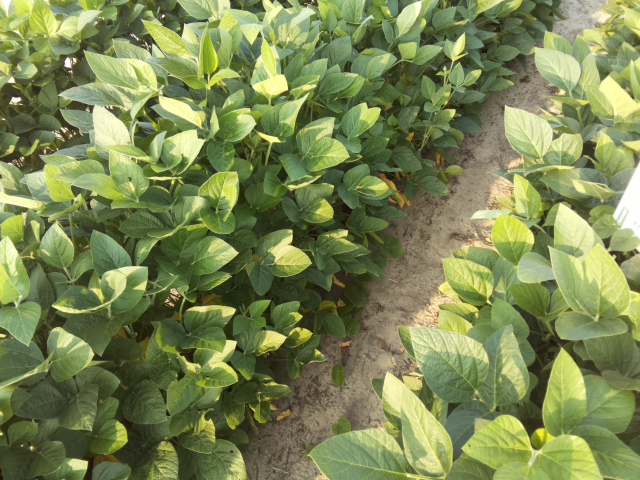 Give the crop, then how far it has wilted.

soybean, leaves with no wilting
